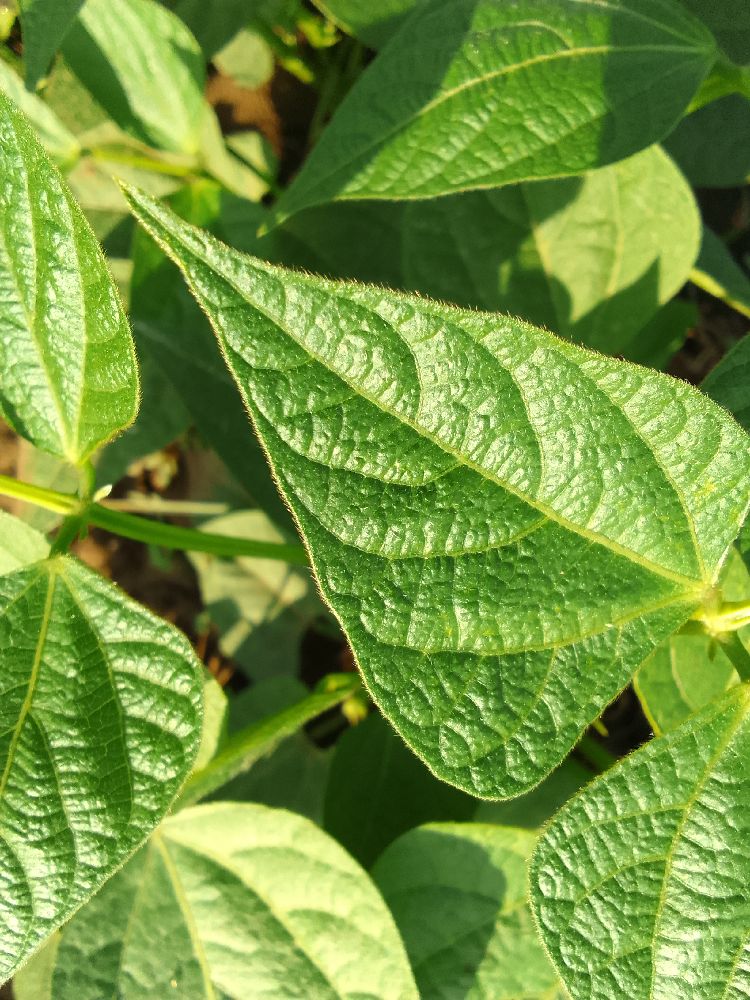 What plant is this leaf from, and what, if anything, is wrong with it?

common bean, healthy
